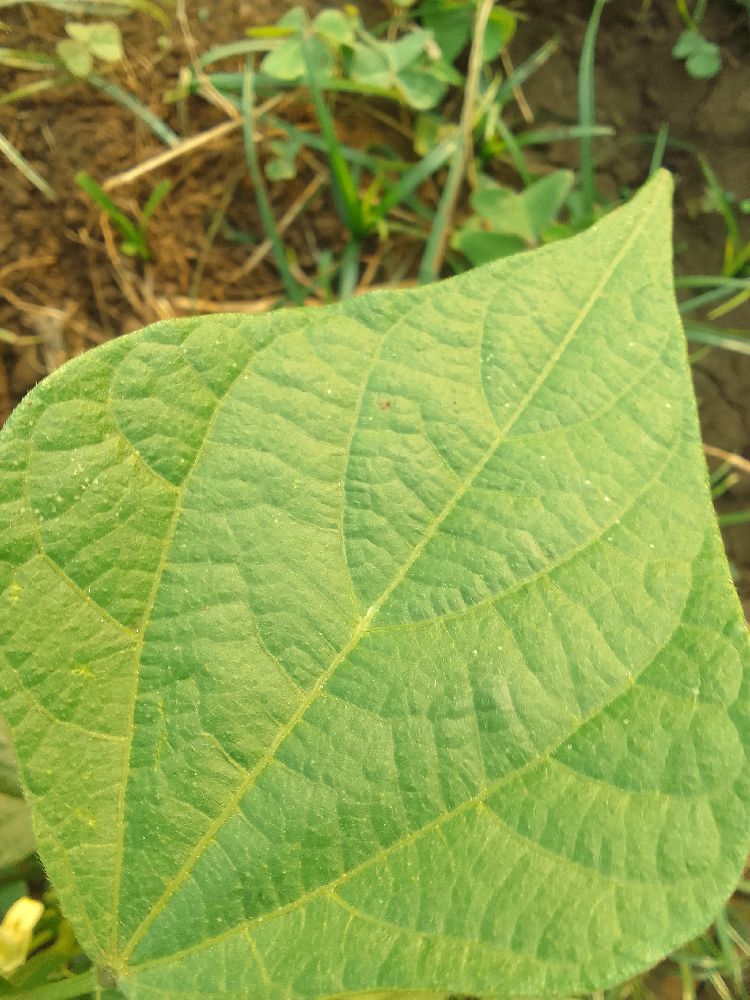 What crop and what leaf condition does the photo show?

common bean, healthy
